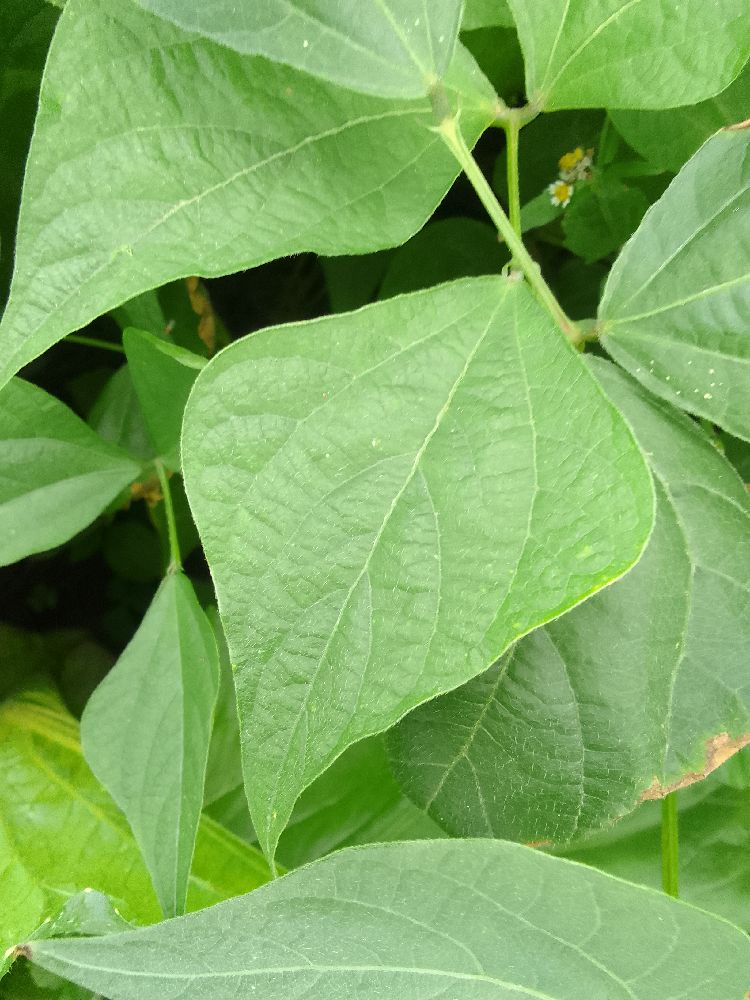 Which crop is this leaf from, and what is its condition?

common bean, healthy
